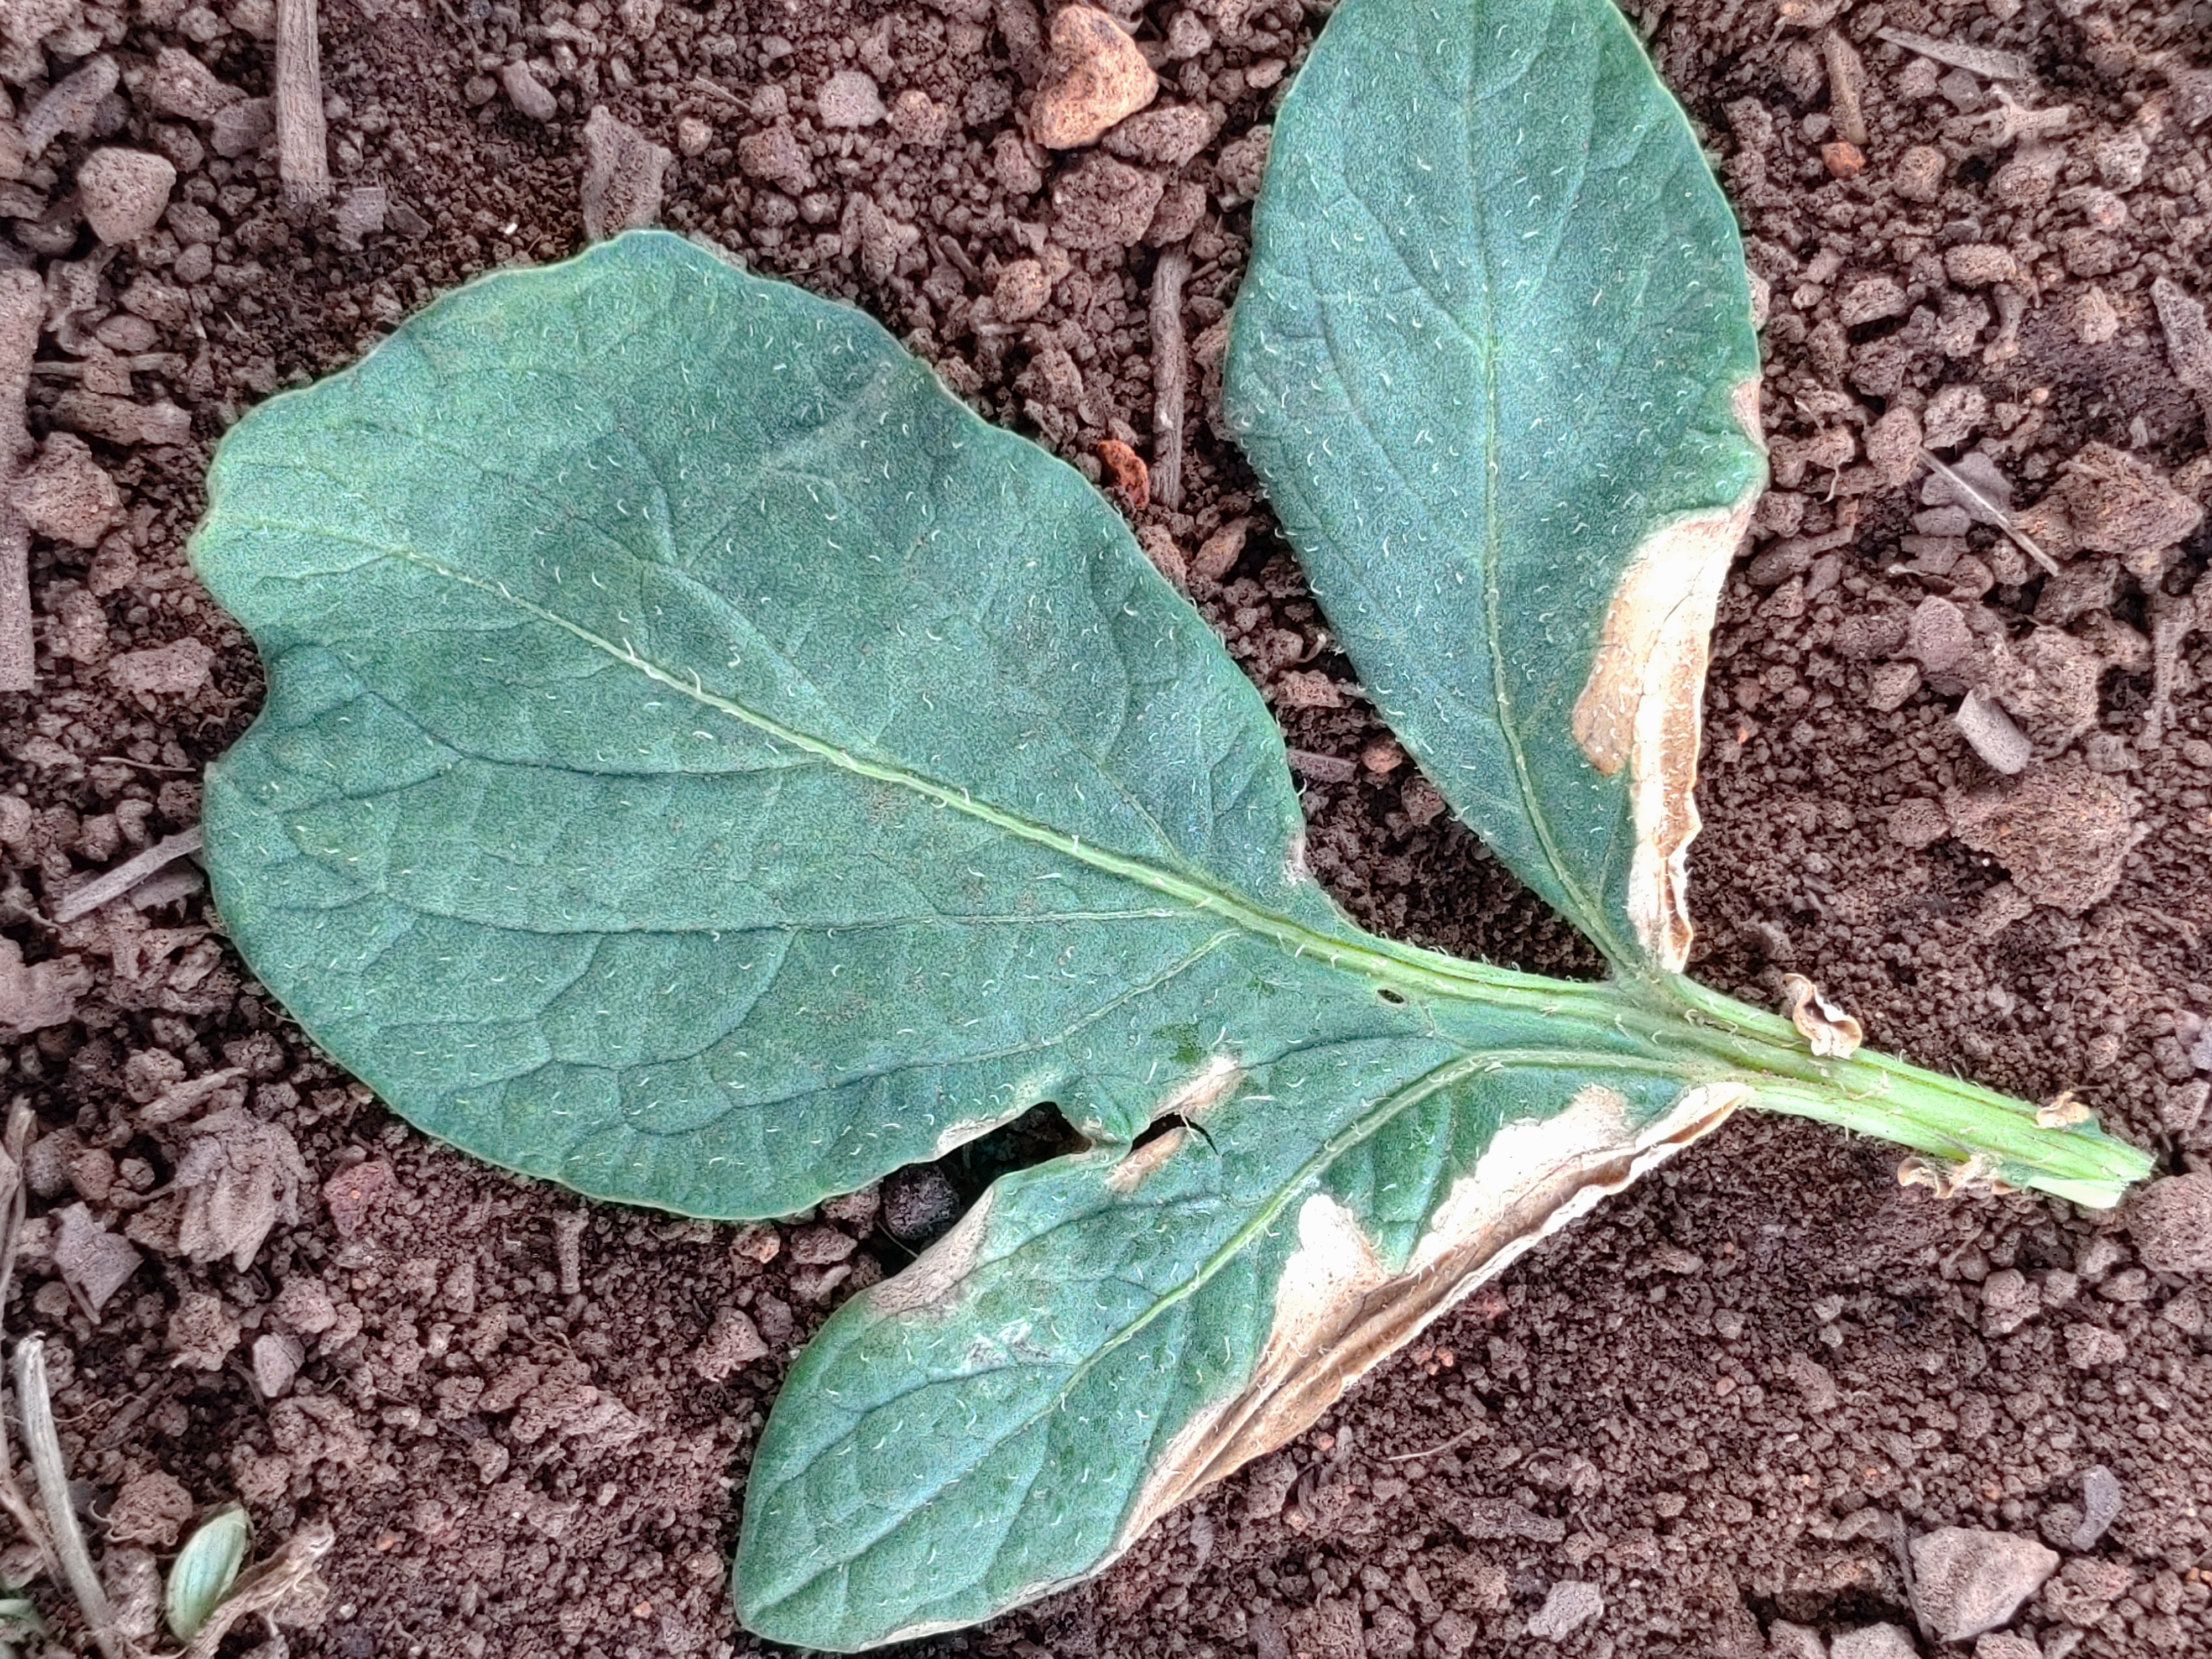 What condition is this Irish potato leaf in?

early blight
